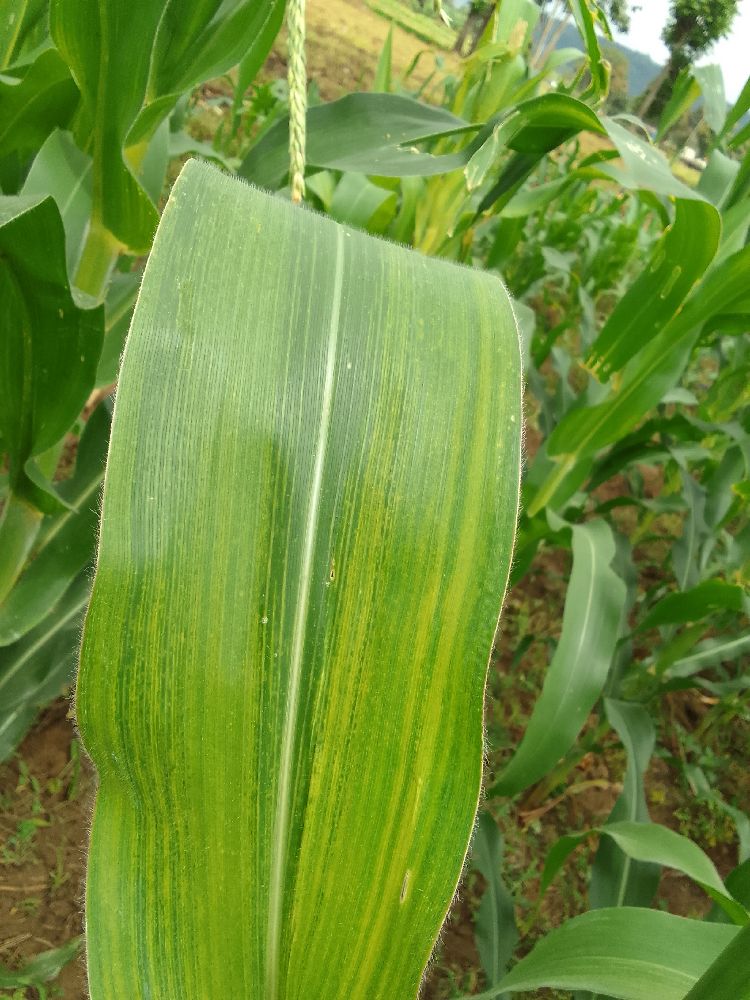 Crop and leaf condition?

maize, maize lethal necrosis
